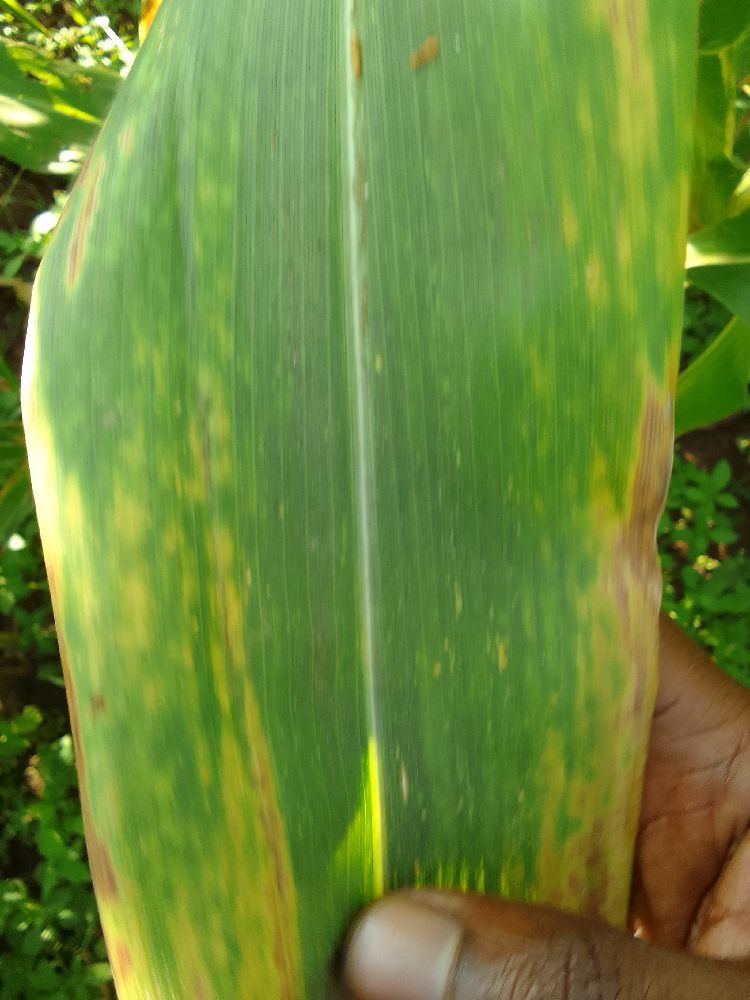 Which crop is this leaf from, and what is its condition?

maize, maize lethal necrosis
